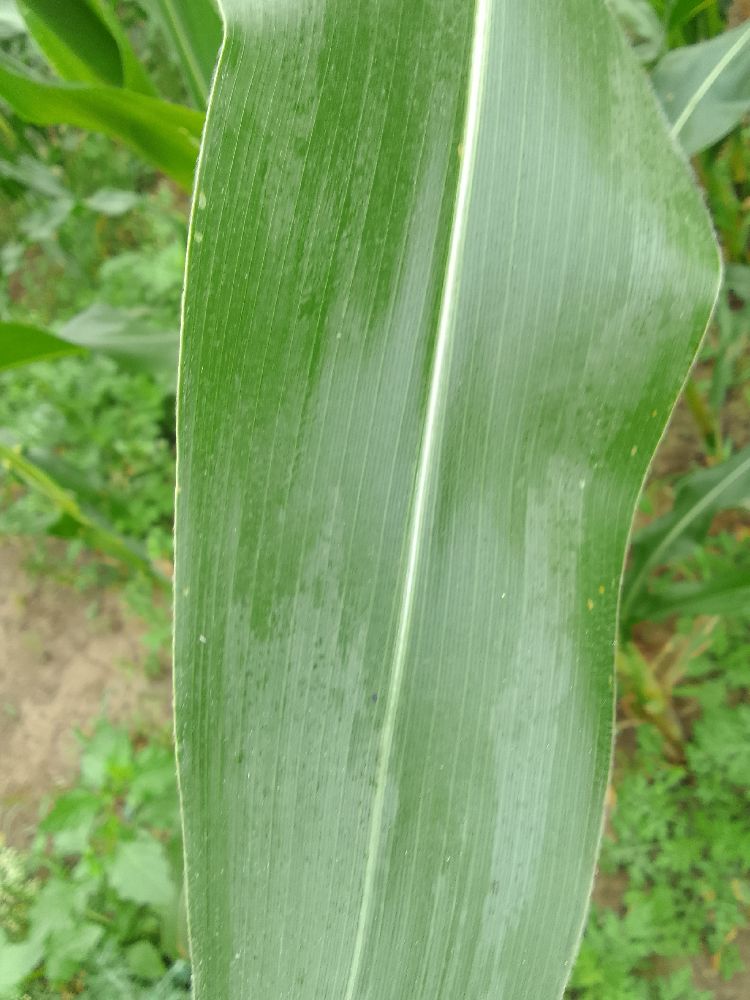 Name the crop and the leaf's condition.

maize, healthy
